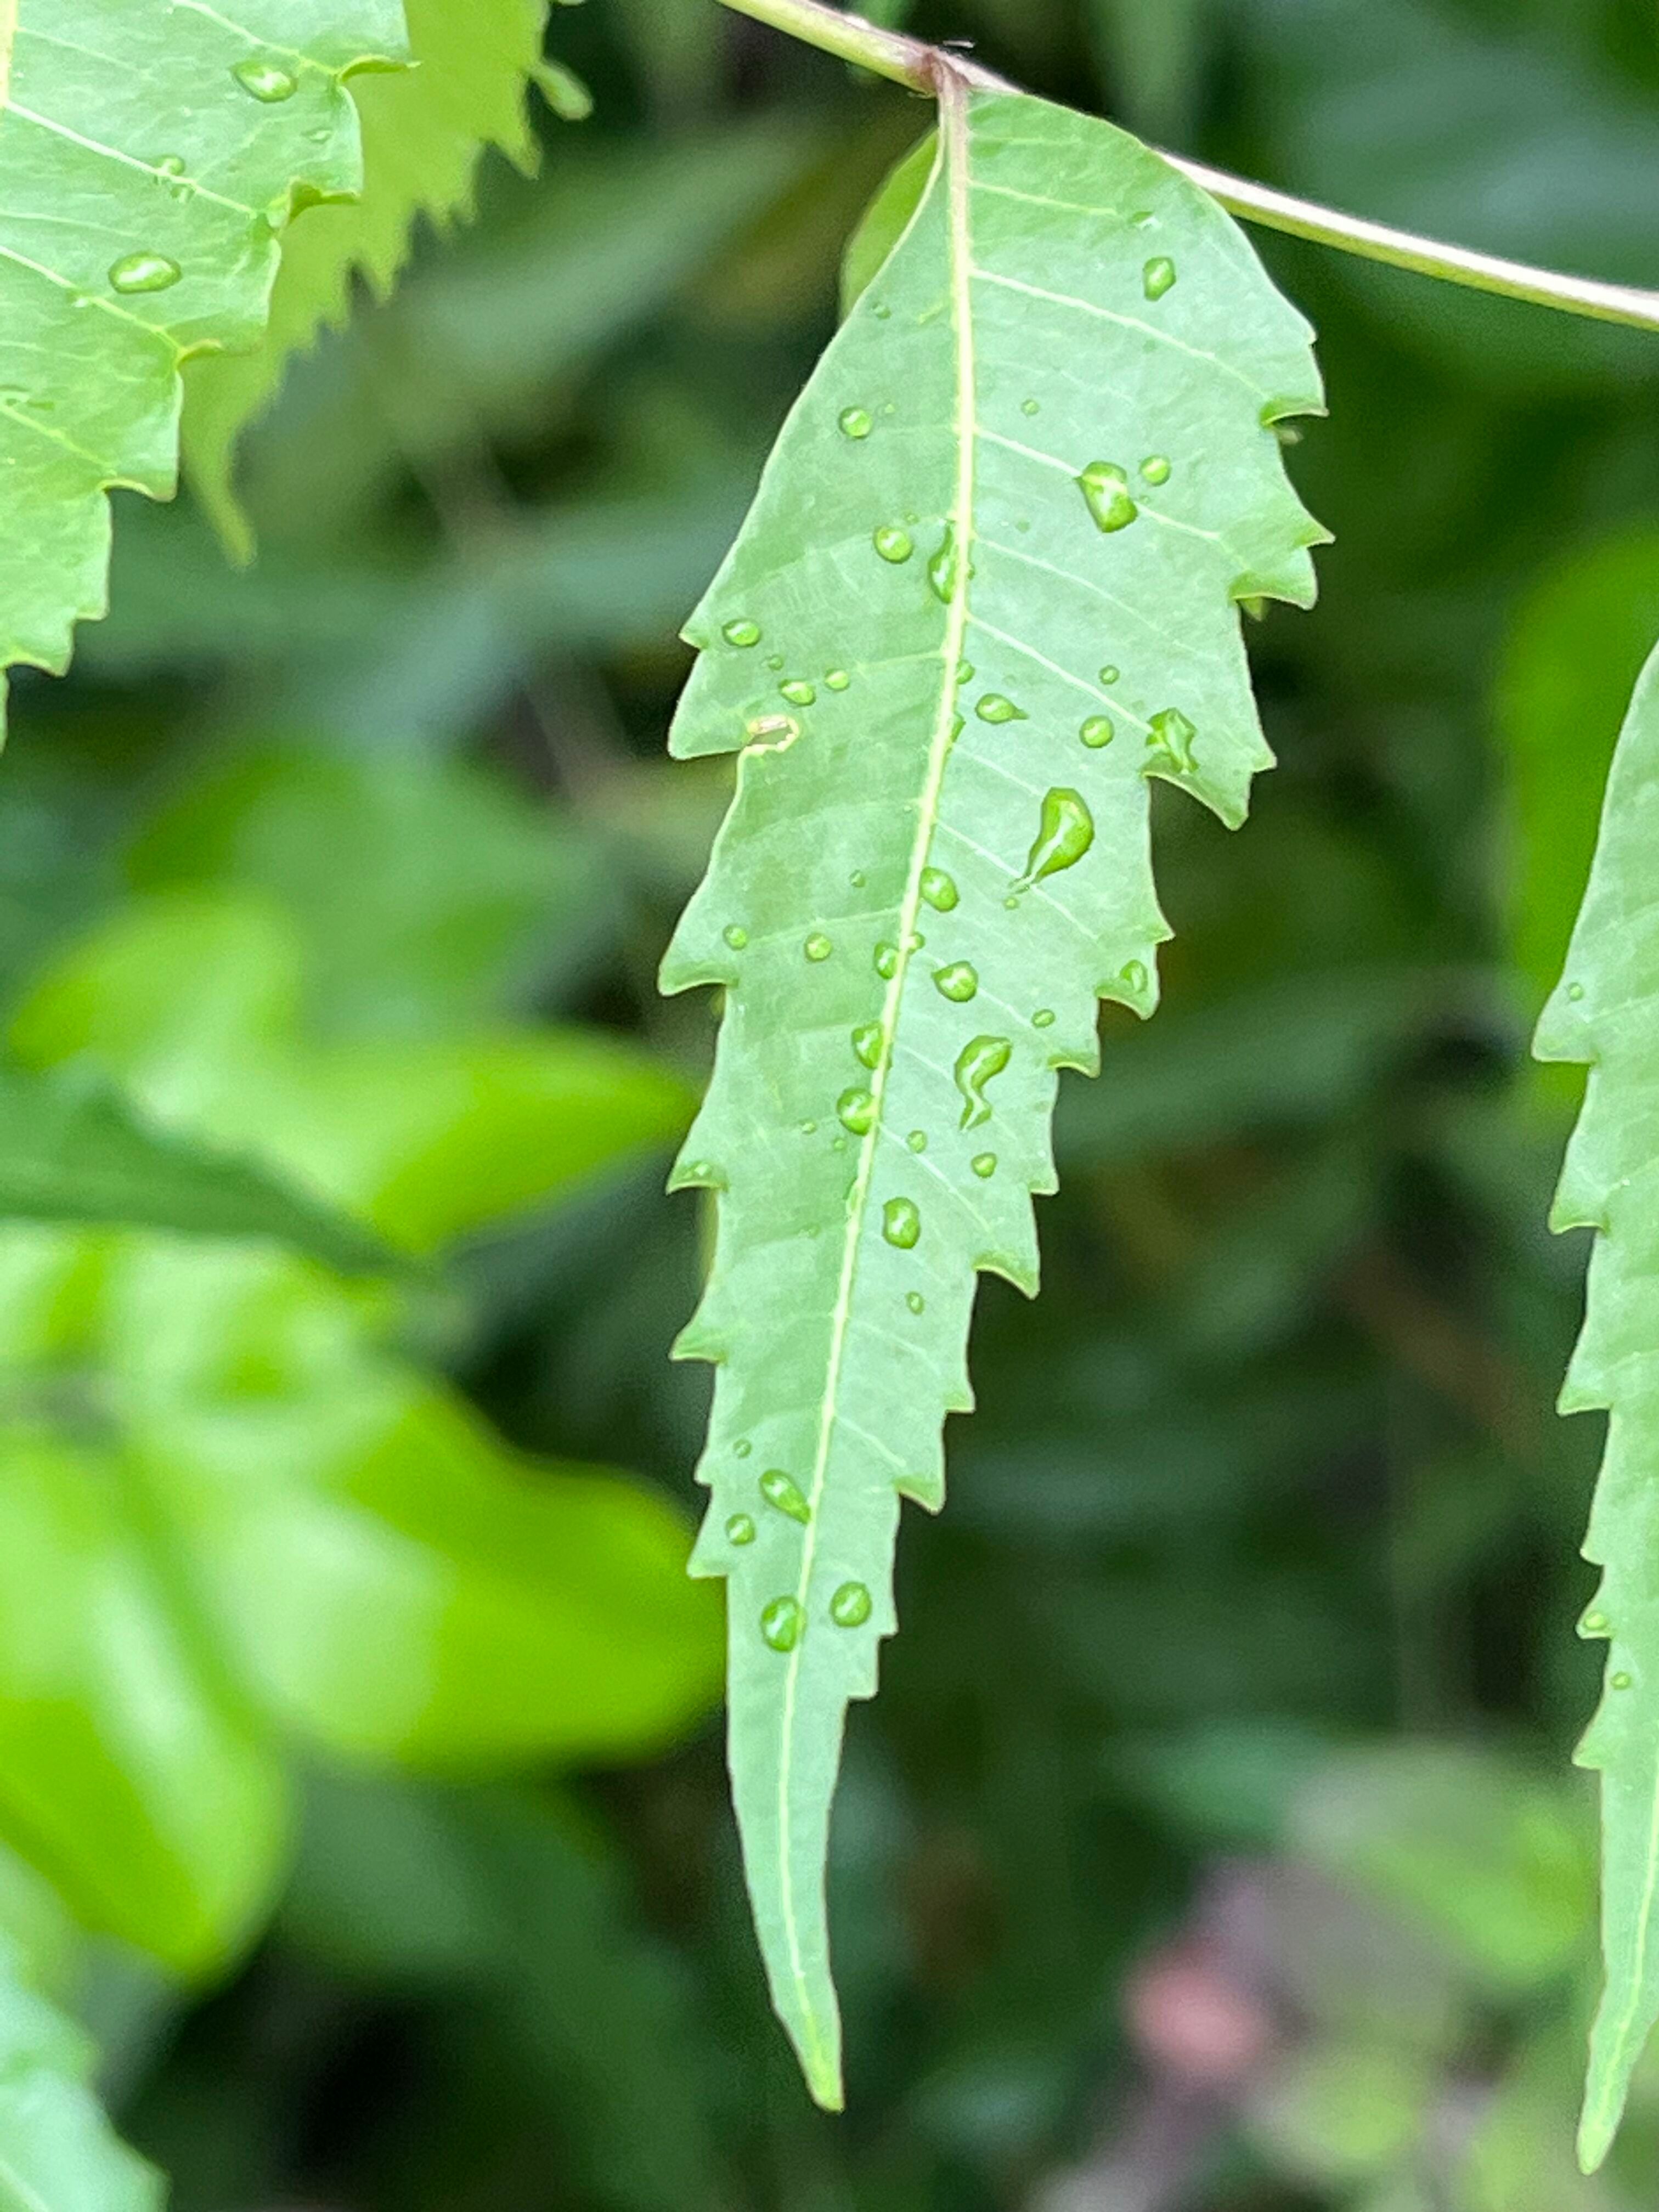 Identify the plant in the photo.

neem
